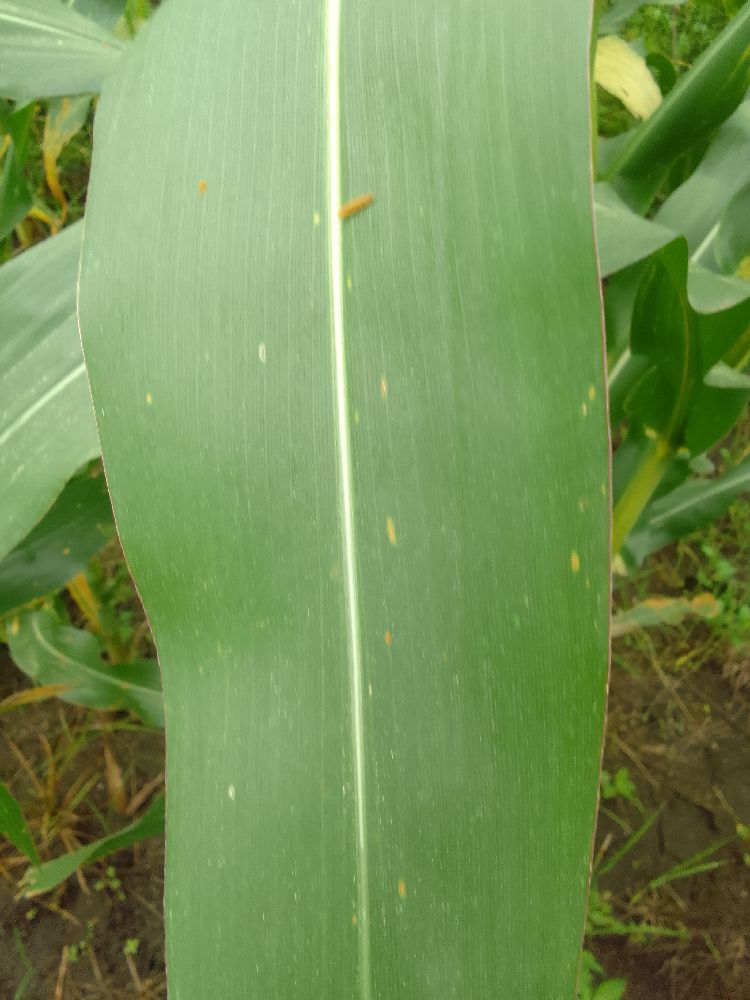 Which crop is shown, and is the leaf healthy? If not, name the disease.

maize, healthy
